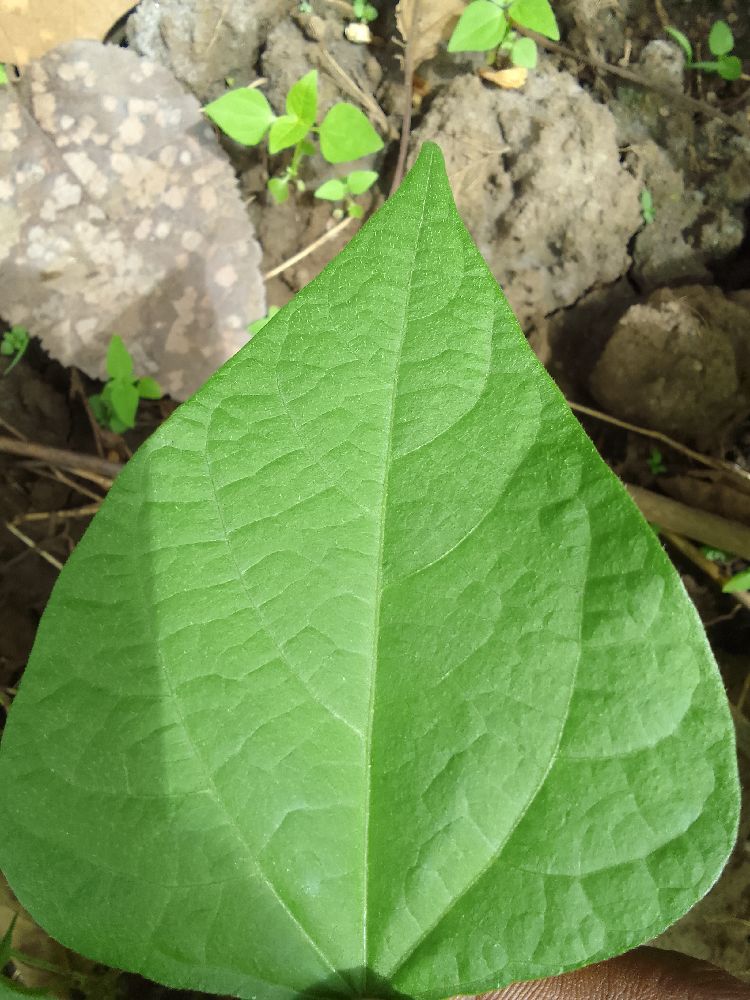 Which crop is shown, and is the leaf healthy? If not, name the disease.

common bean, healthy
